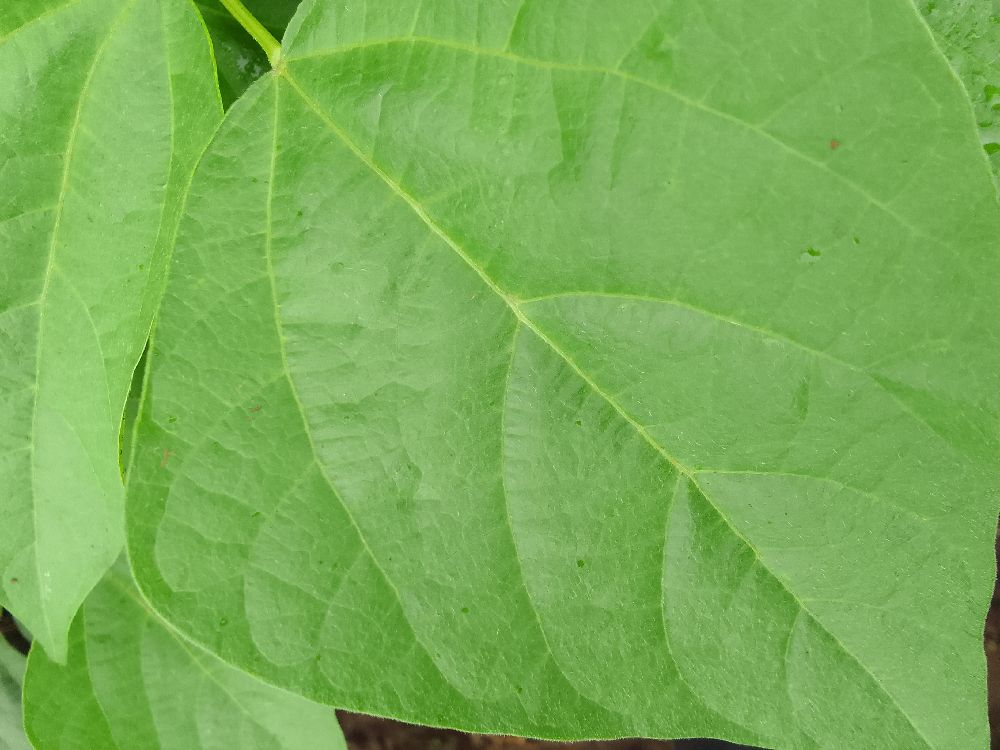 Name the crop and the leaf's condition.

common bean, healthy
